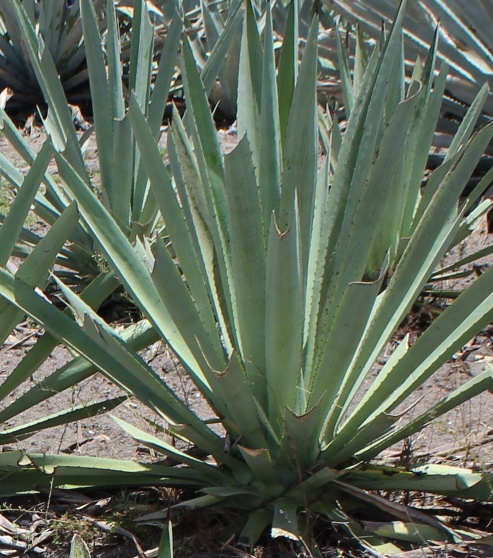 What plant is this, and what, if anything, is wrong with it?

agave, healthy
